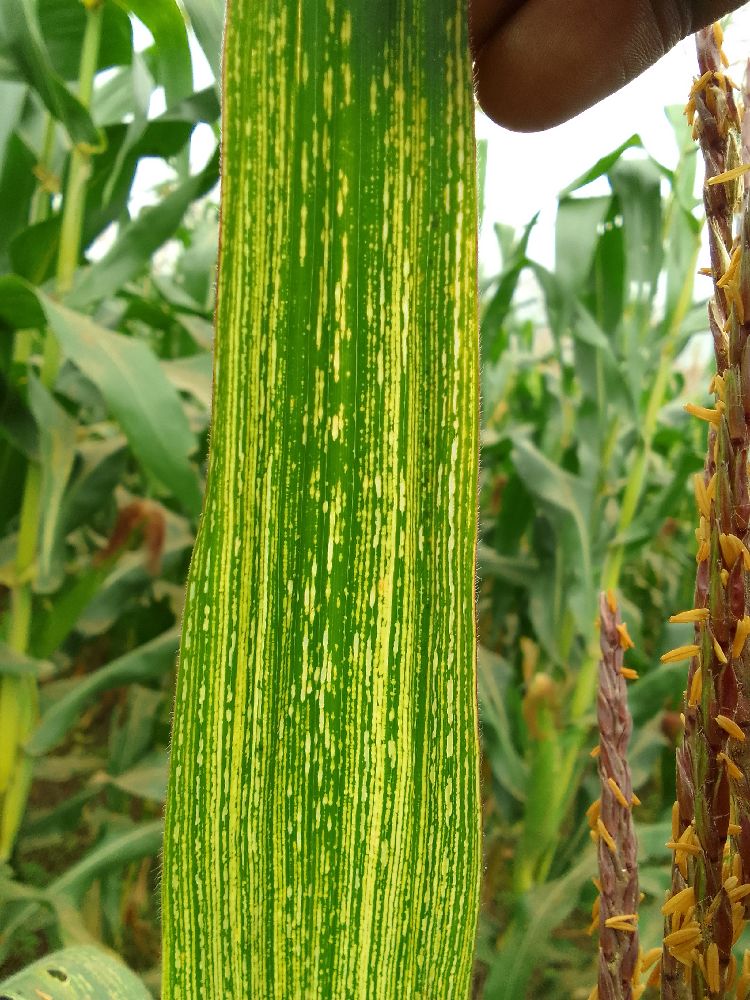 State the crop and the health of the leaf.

maize, maize streak virus
